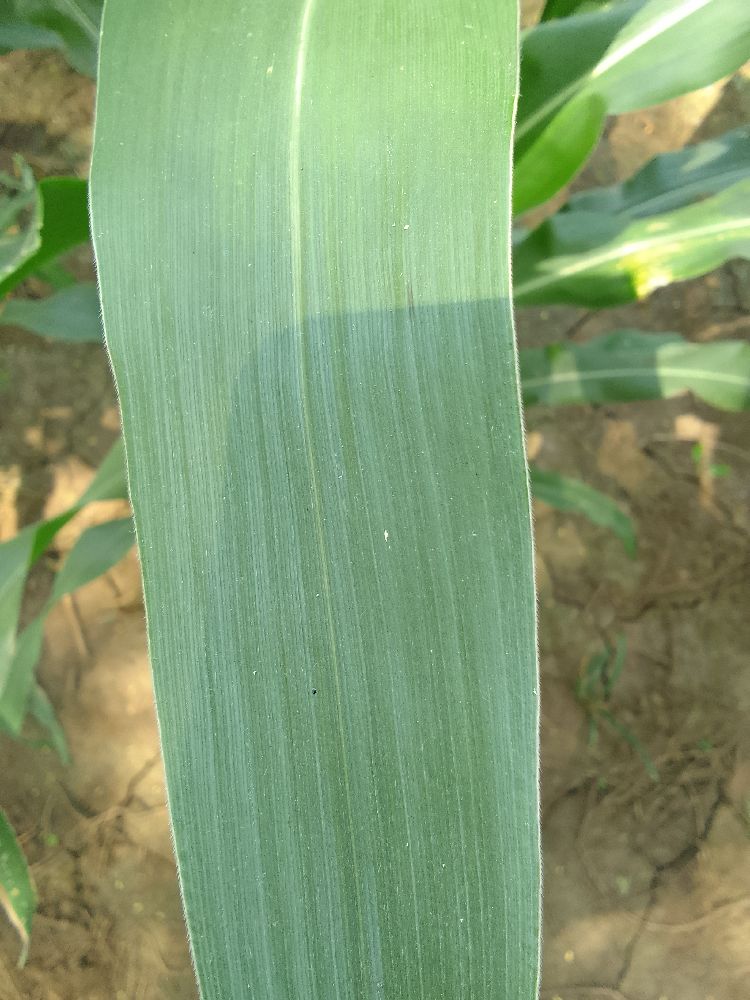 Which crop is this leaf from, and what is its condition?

maize, healthy
